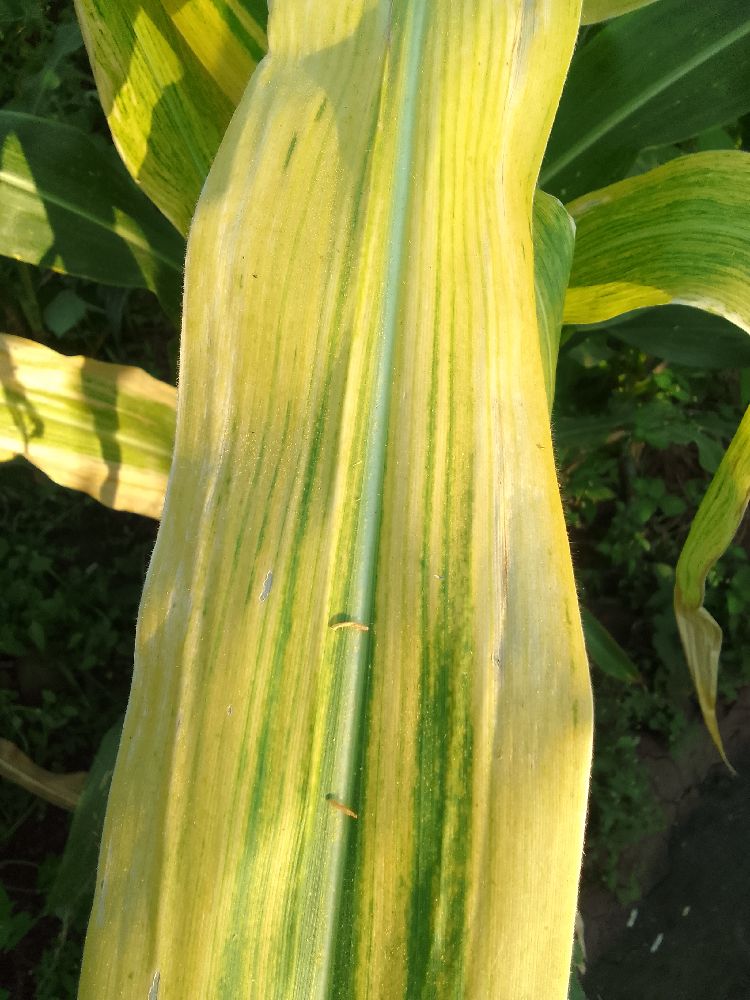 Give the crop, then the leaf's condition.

maize, maize lethal necrosis
